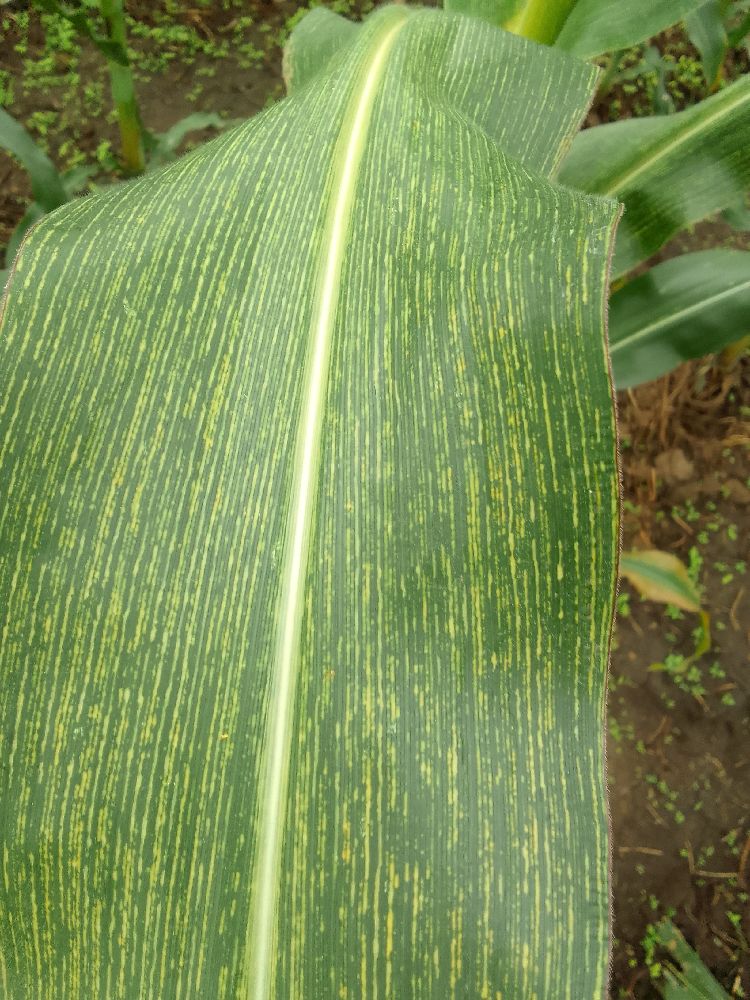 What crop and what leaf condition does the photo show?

maize, maize streak virus
